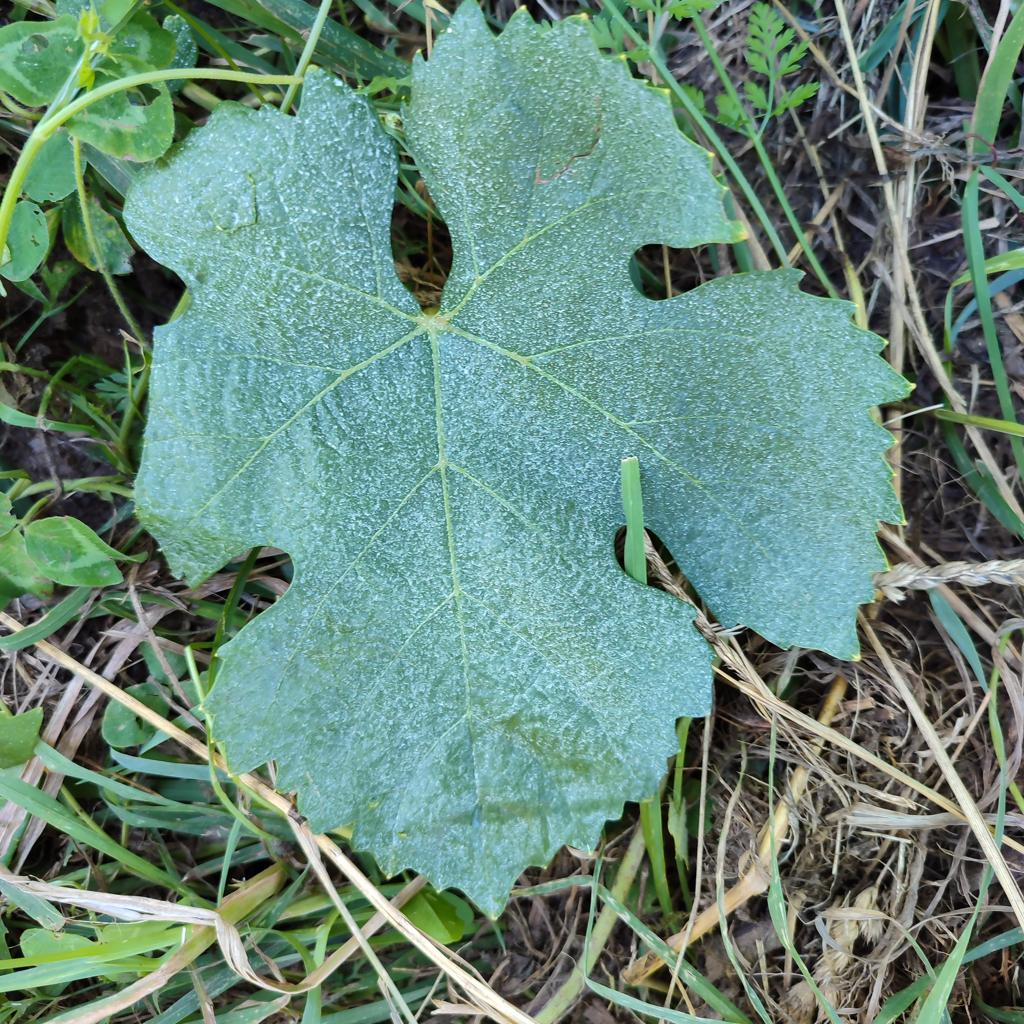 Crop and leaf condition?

grapevine, healthy
